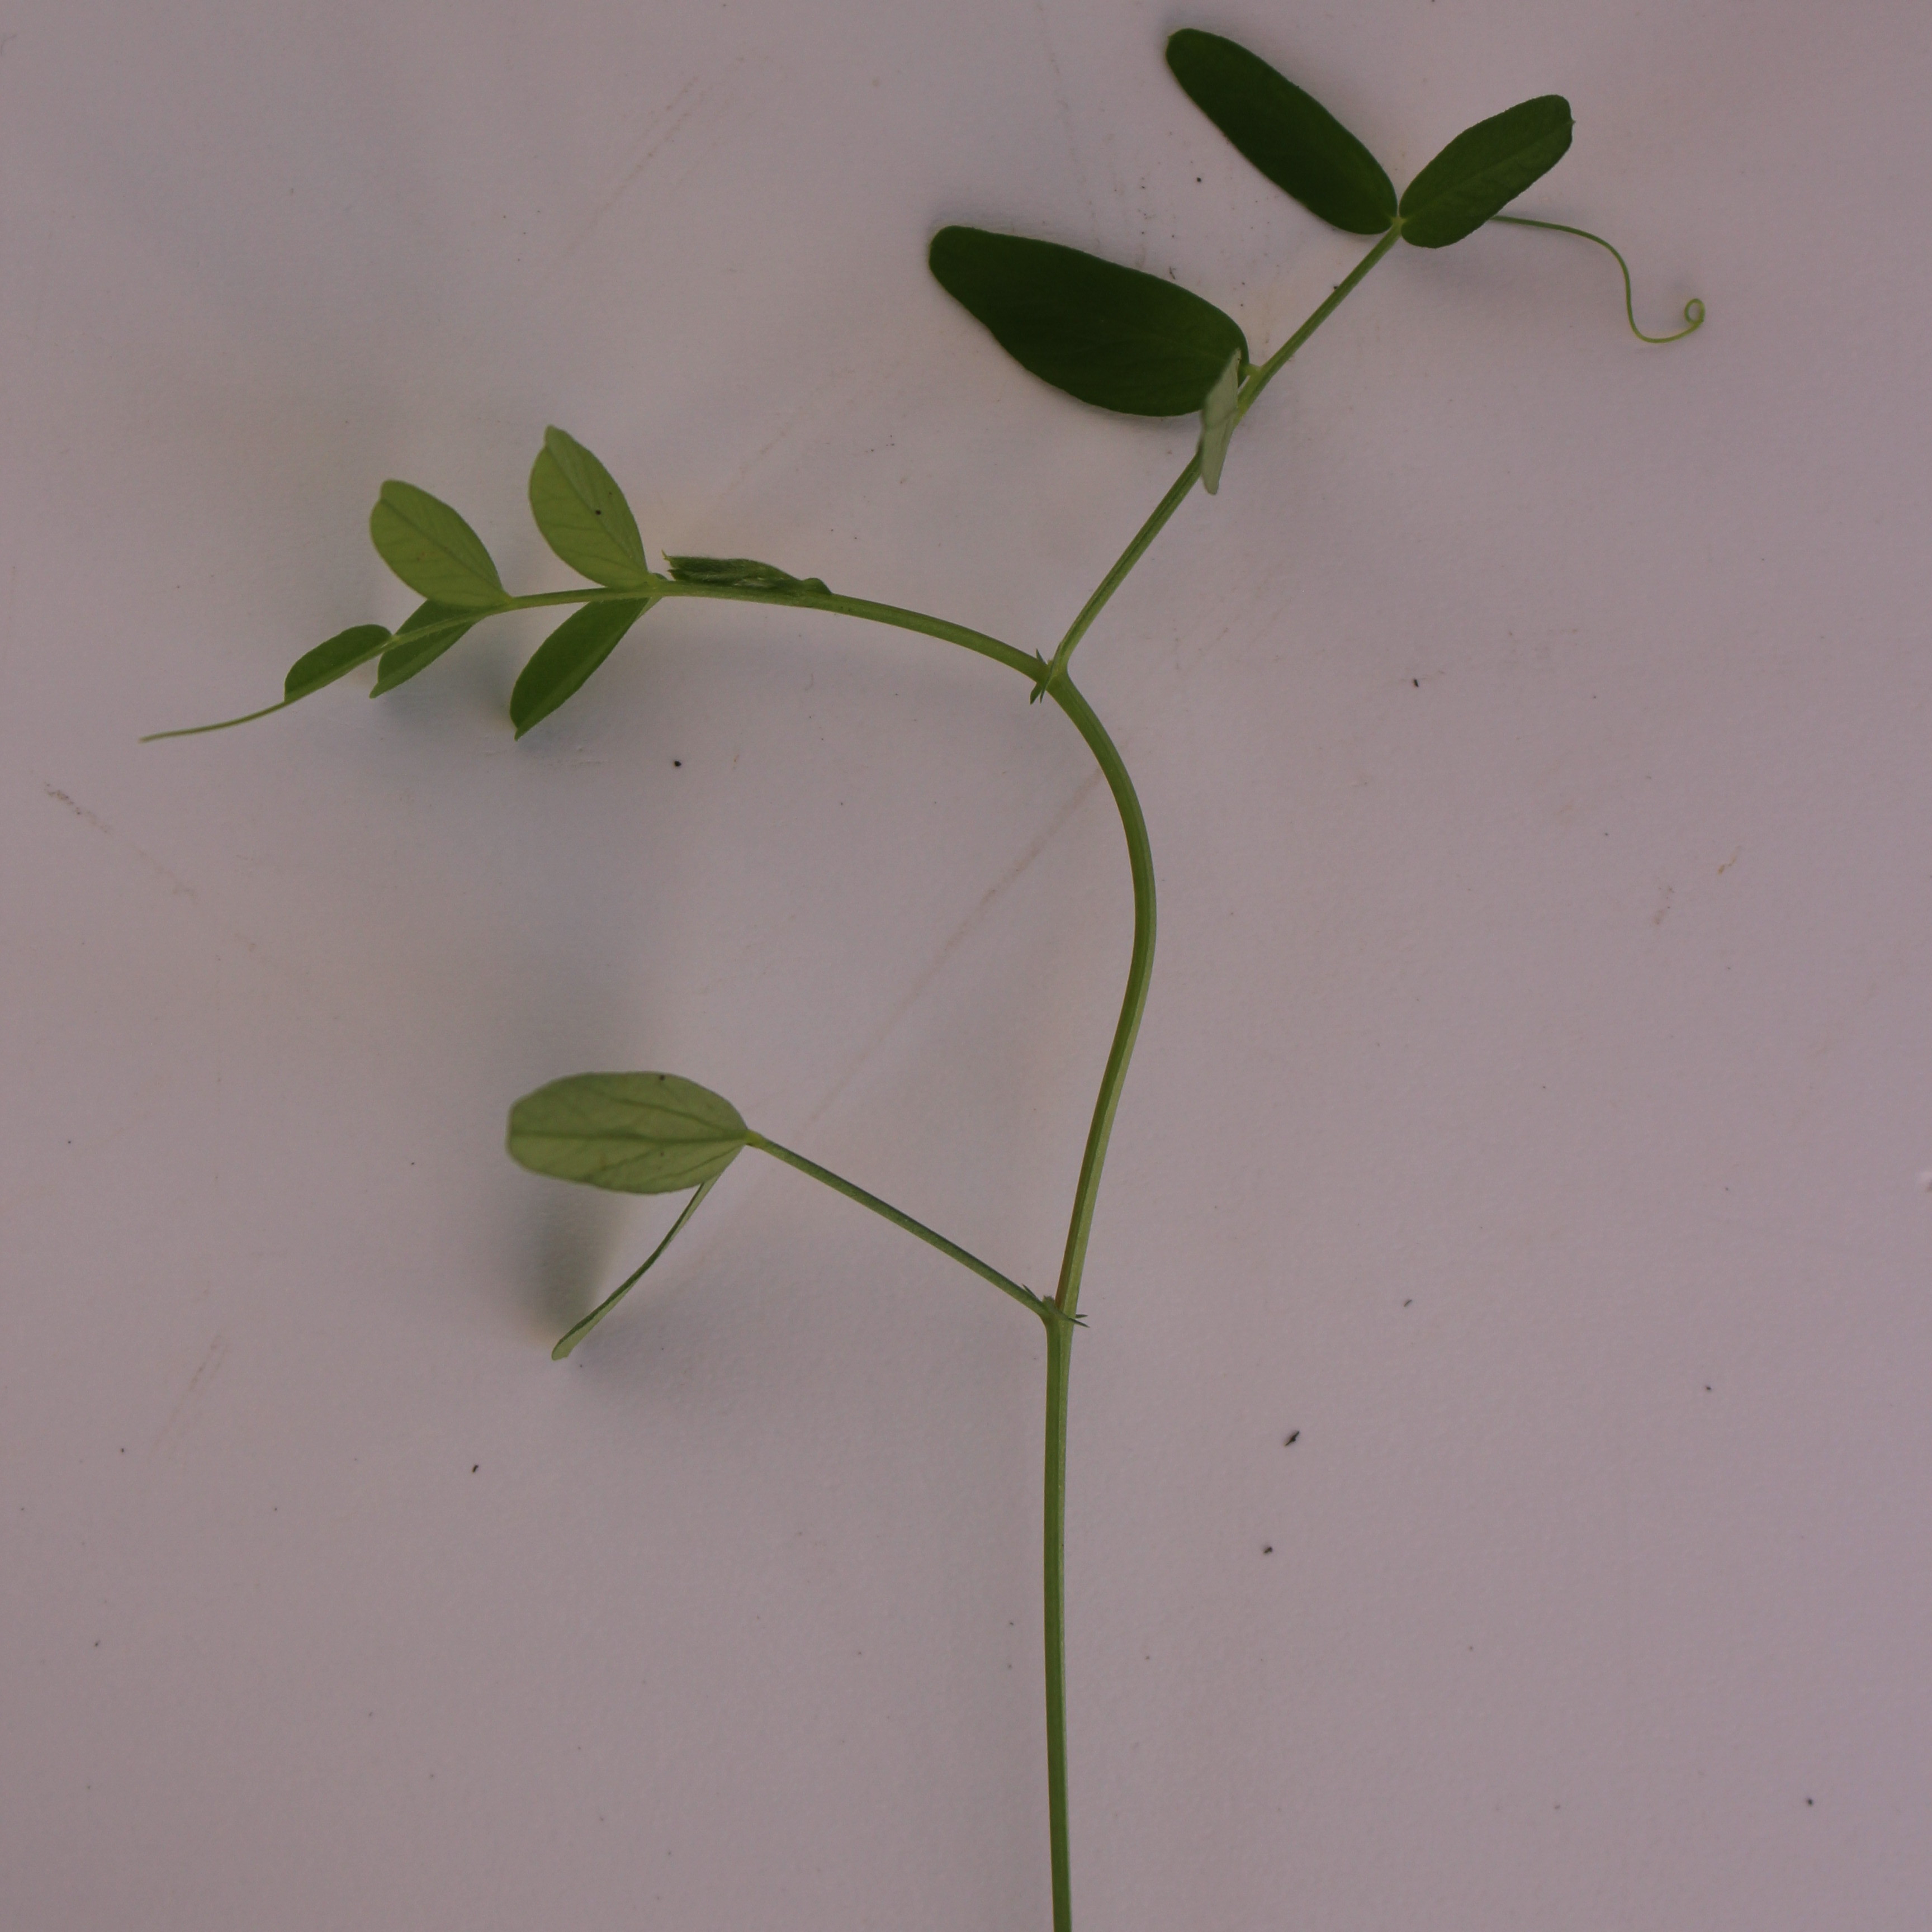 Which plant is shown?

Vicia sativa
